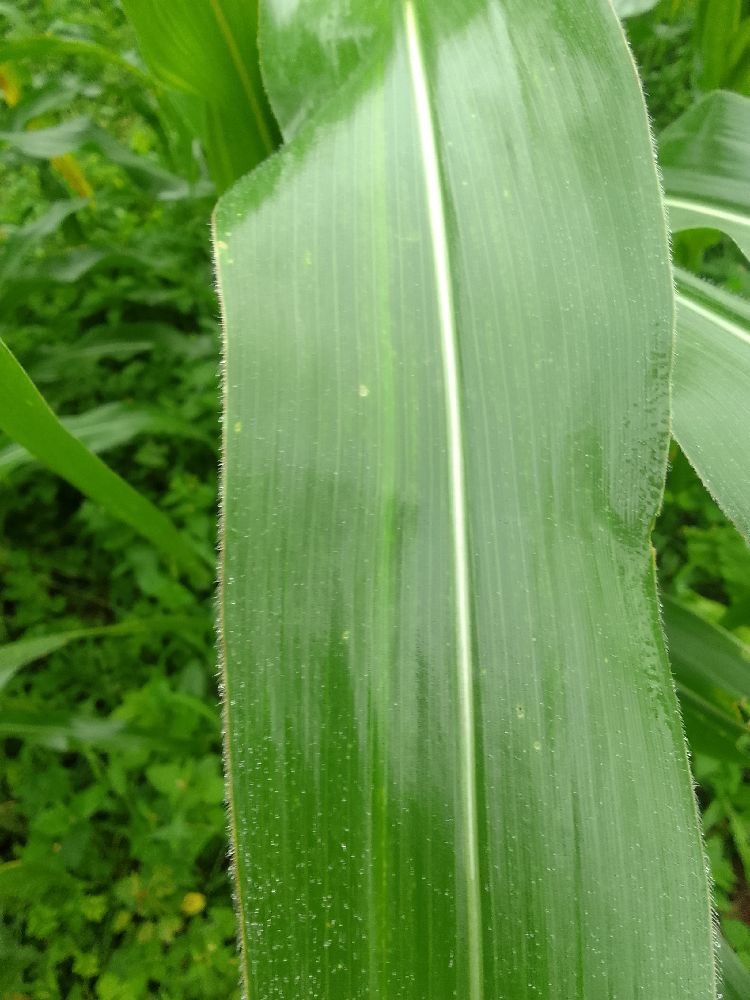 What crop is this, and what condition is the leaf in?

maize, healthy
